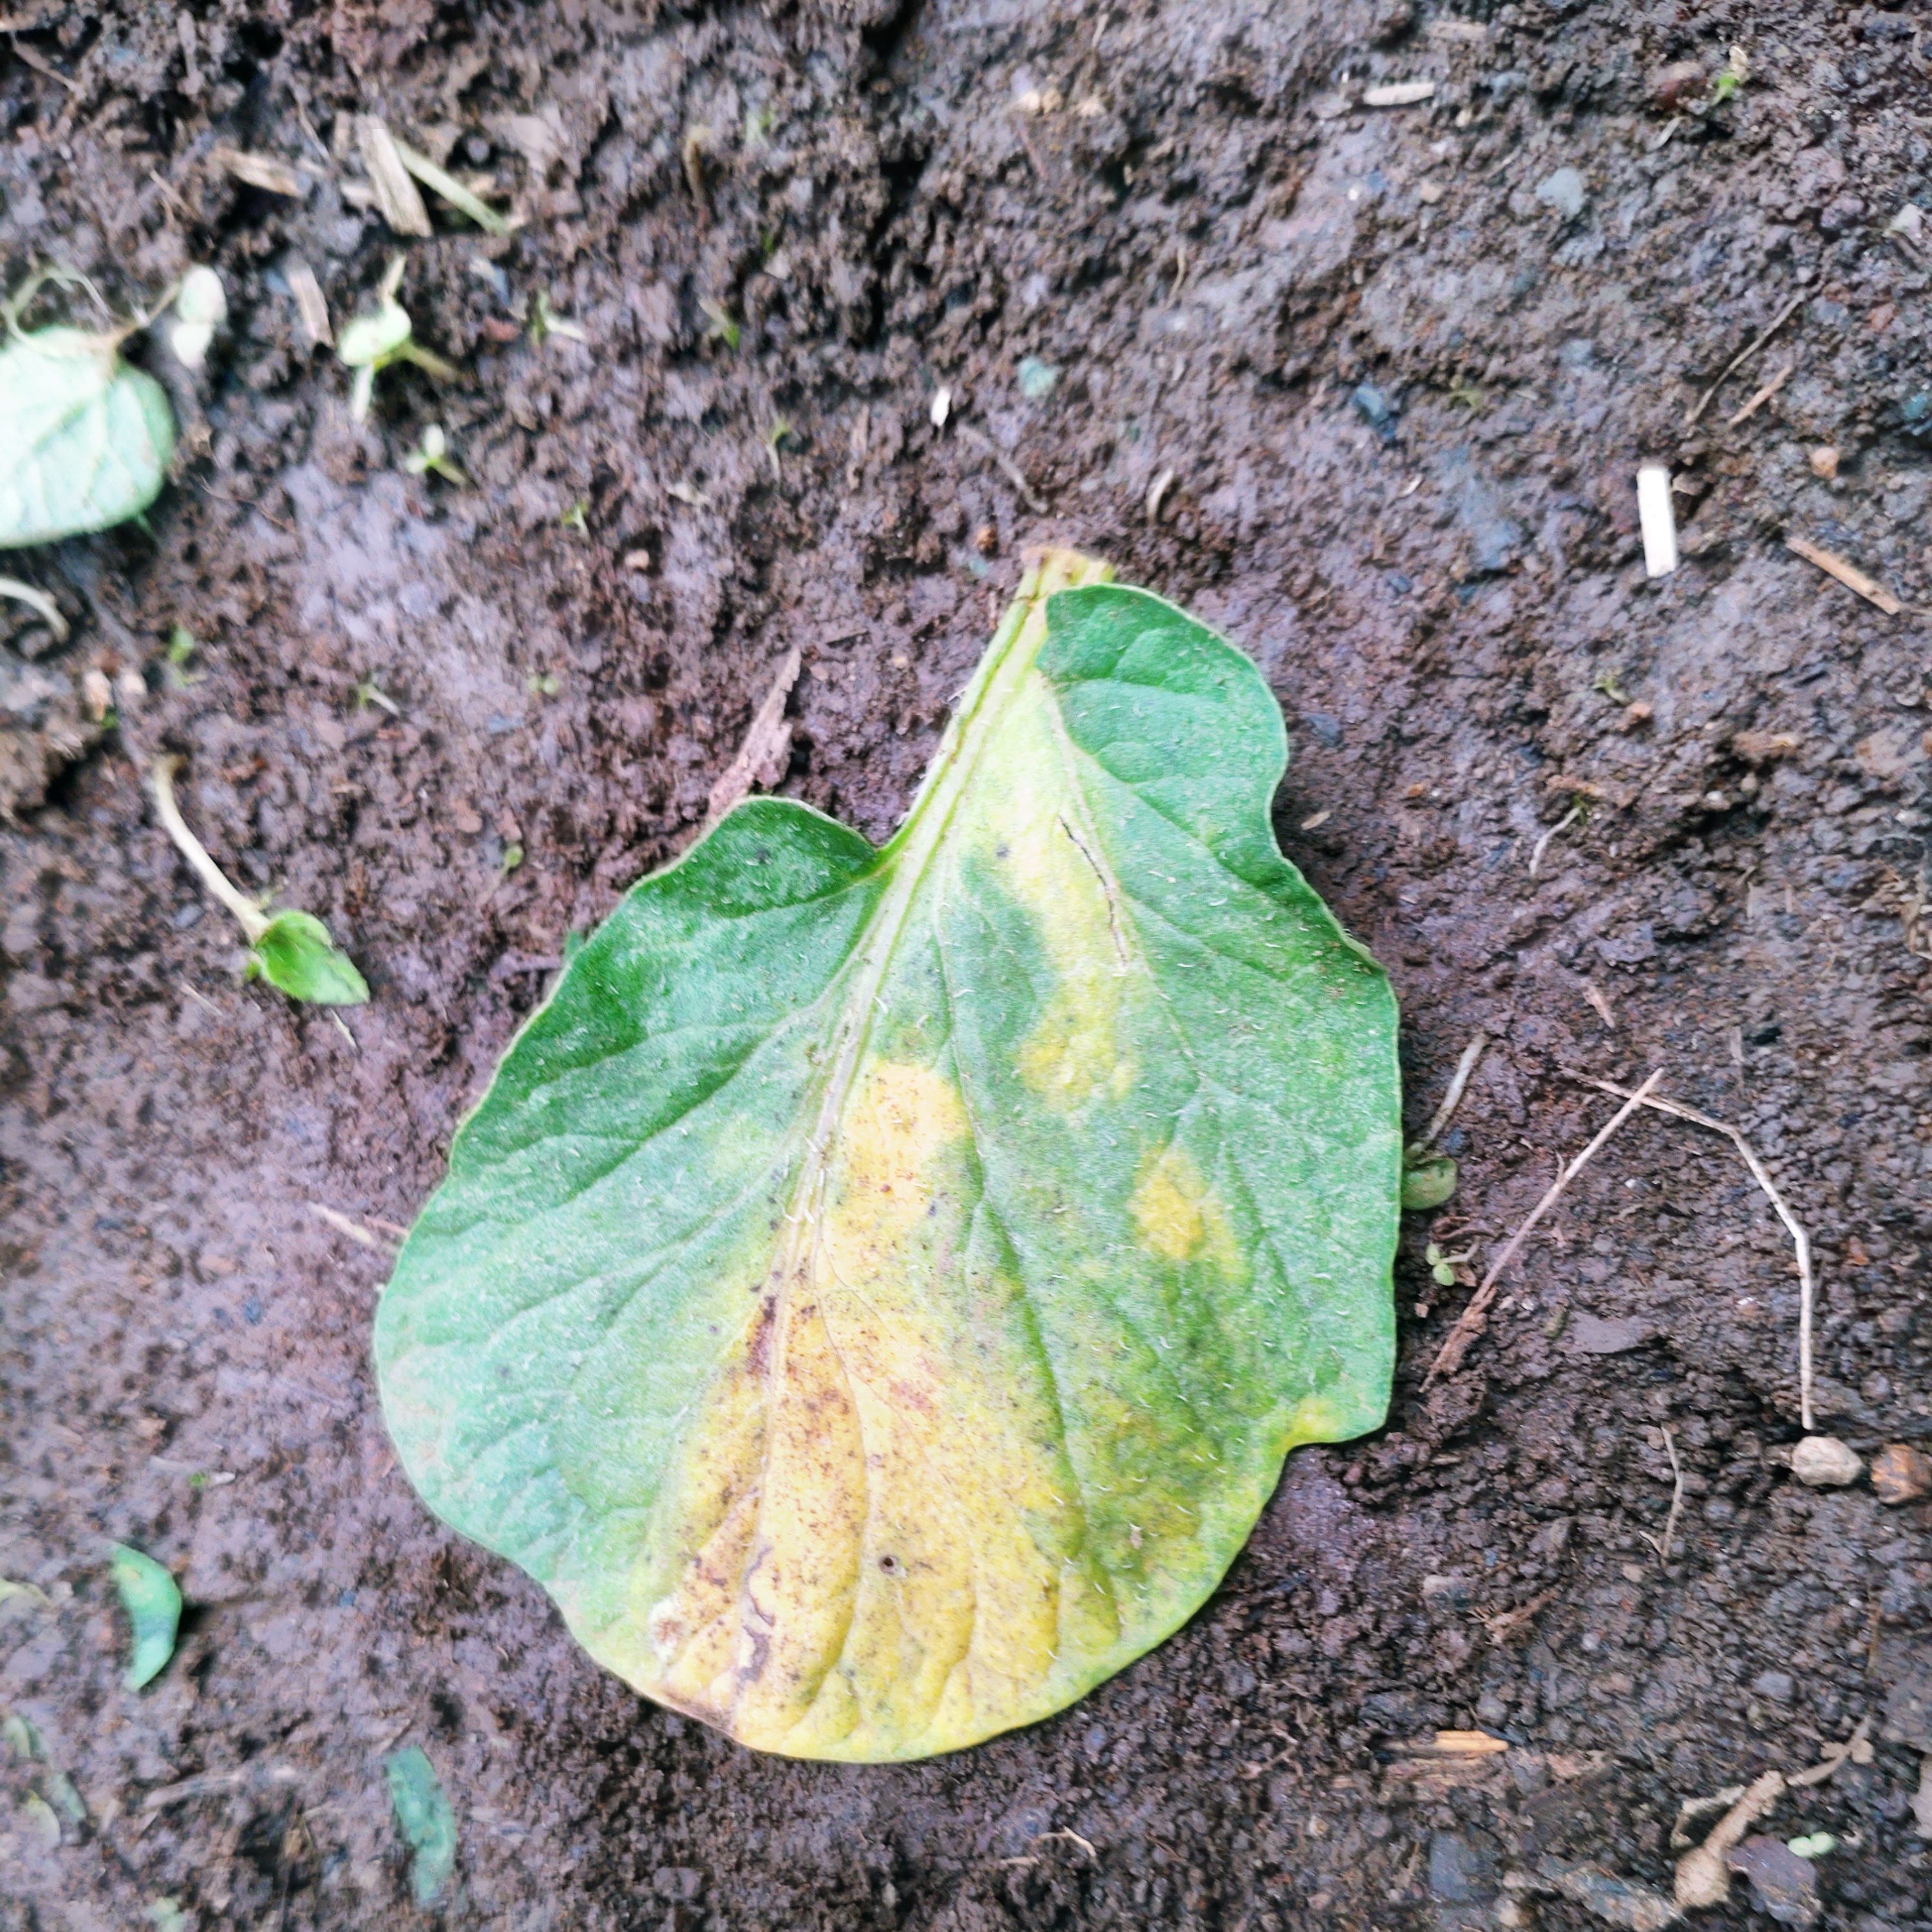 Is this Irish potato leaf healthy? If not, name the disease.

late blight
